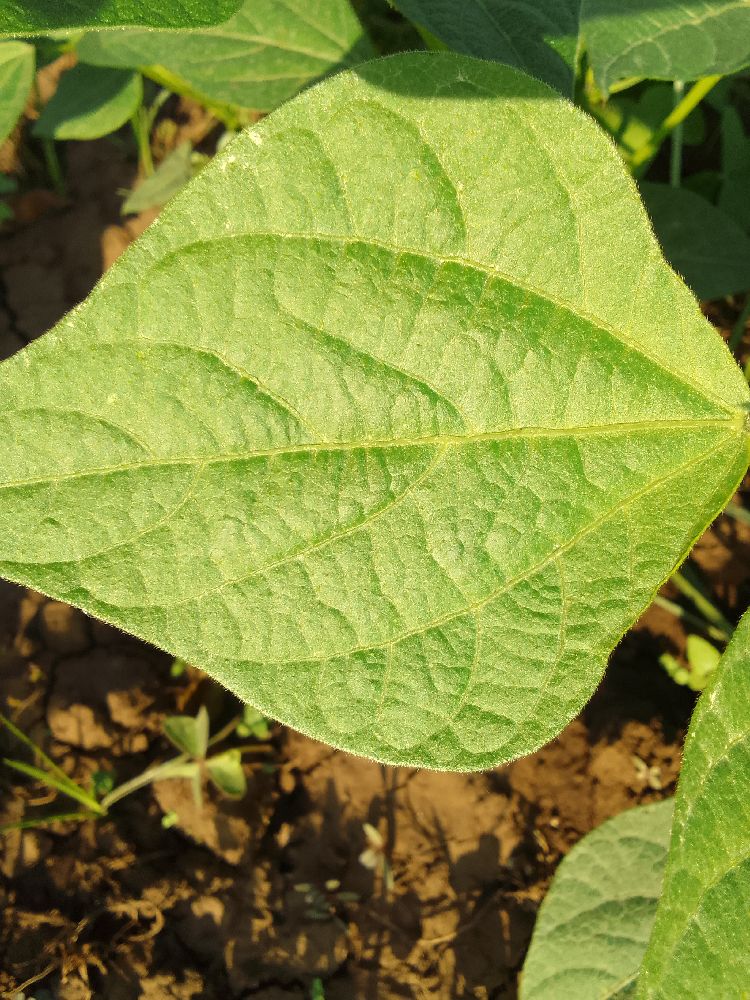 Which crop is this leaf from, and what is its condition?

common bean, healthy
